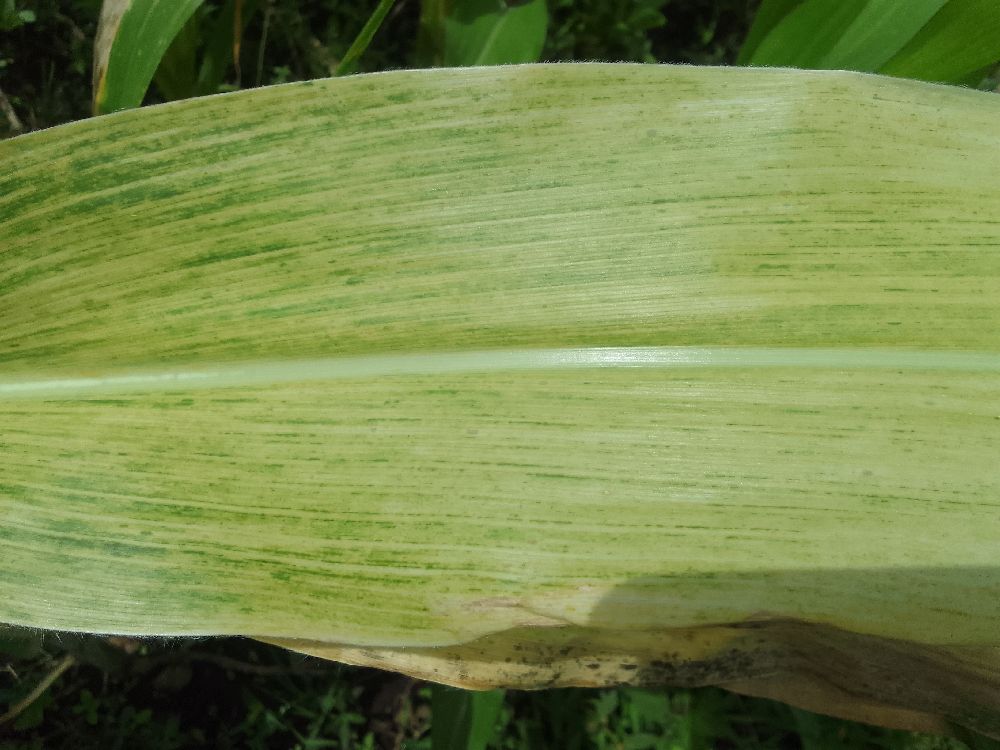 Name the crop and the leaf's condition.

maize, maize lethal necrosis
